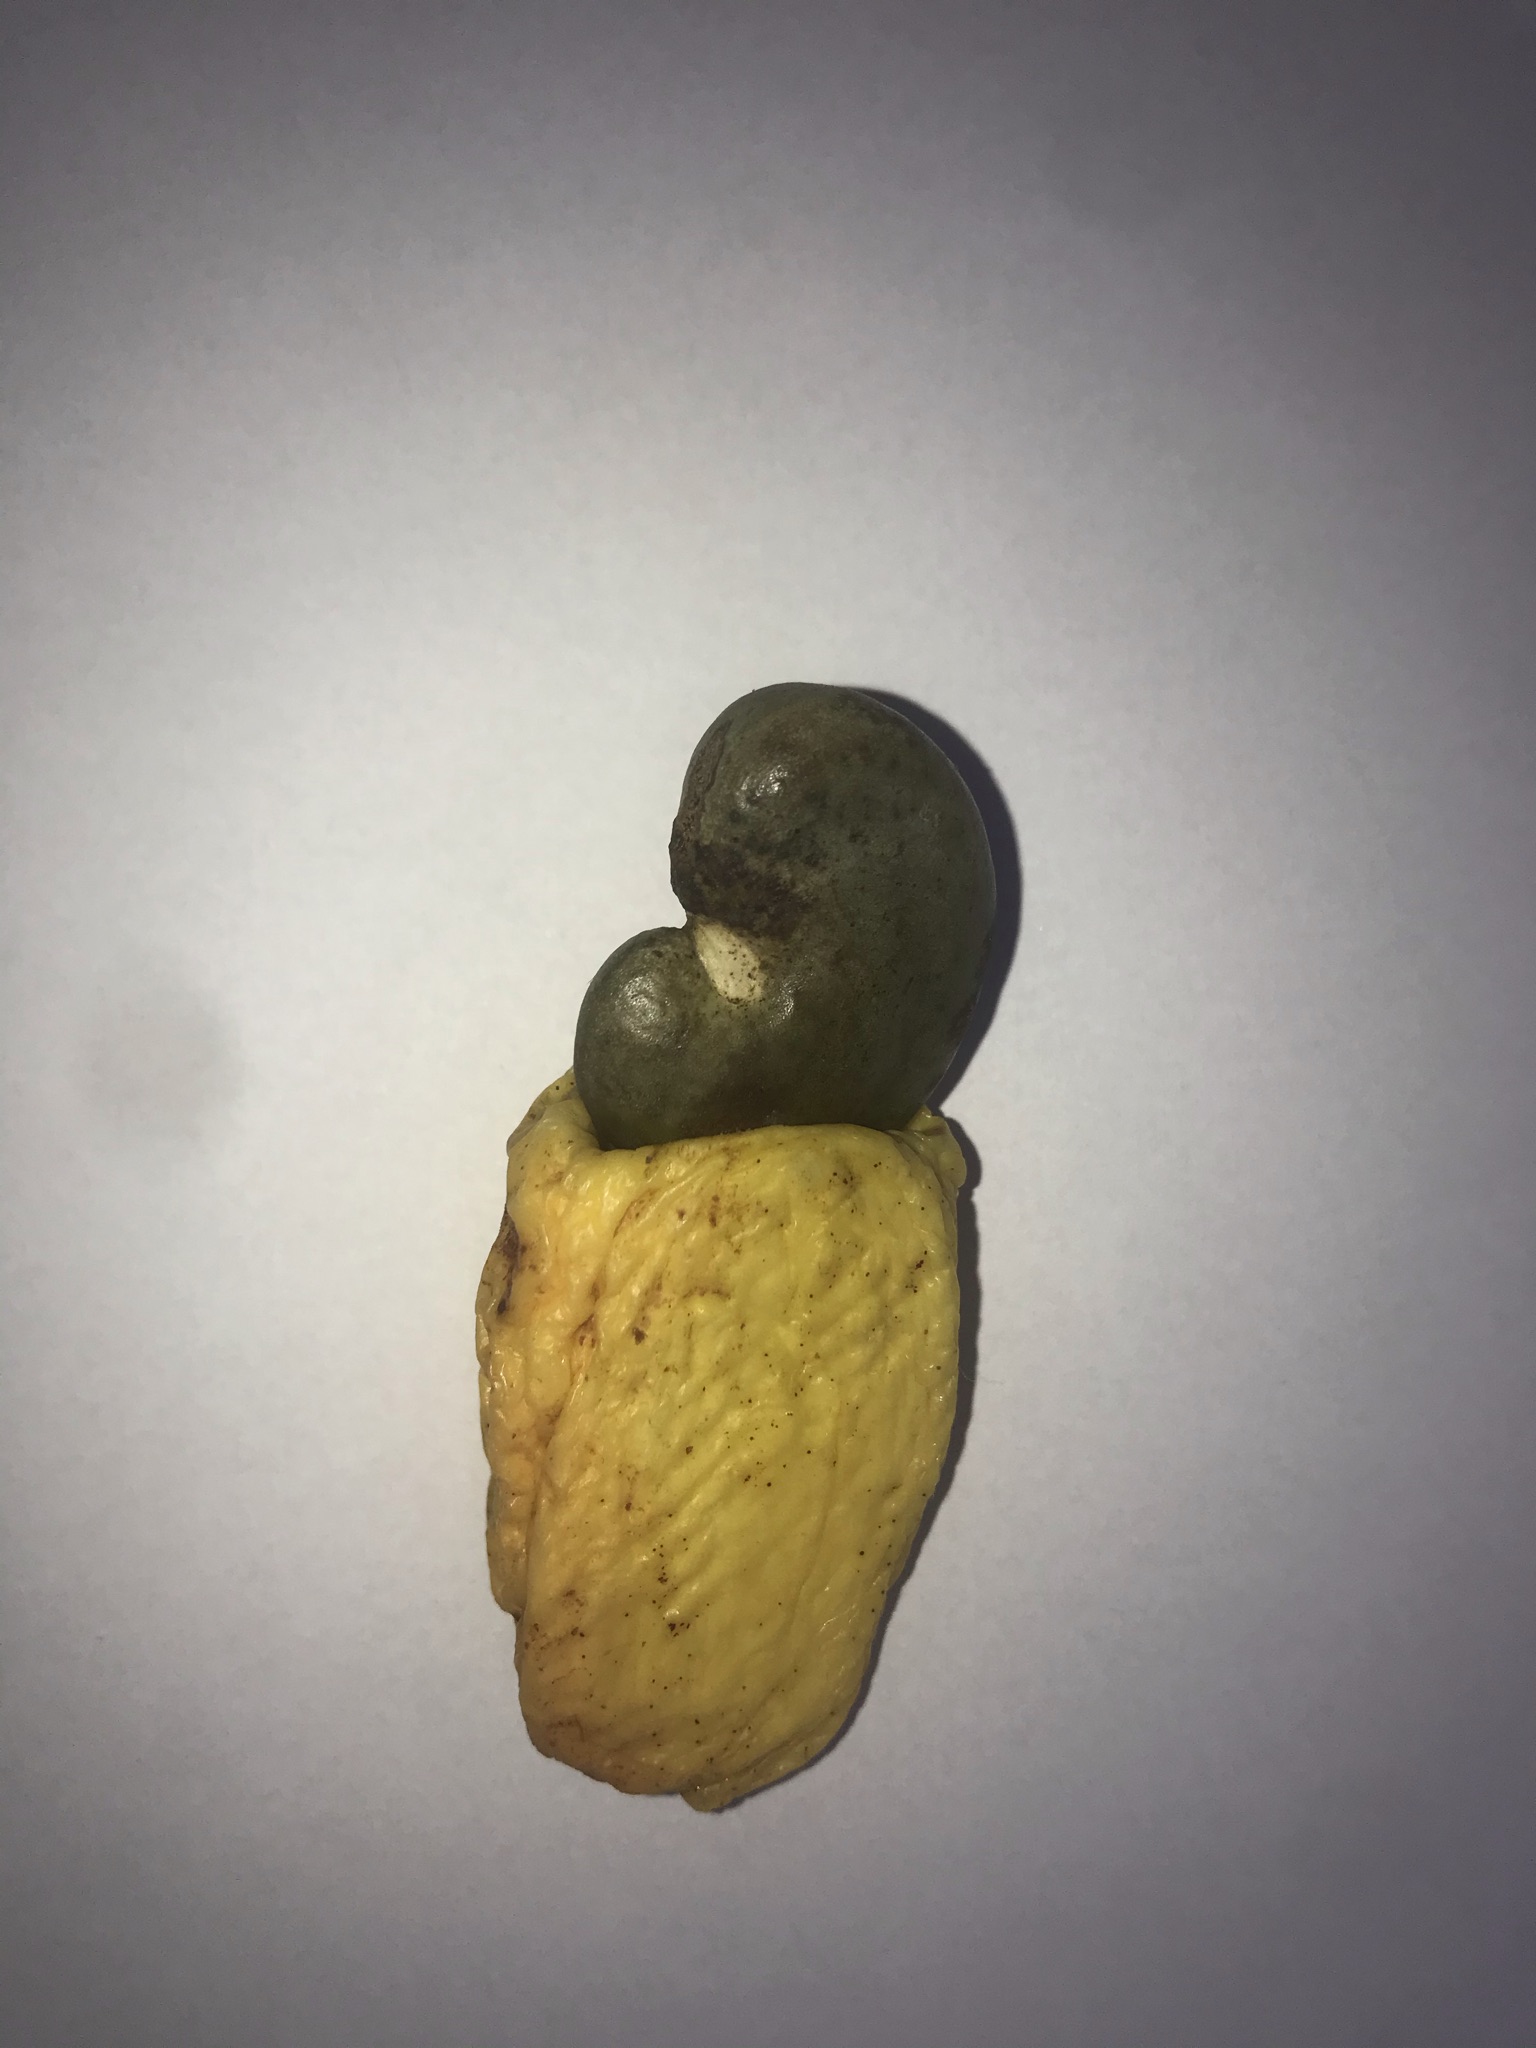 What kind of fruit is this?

caju amarelo
